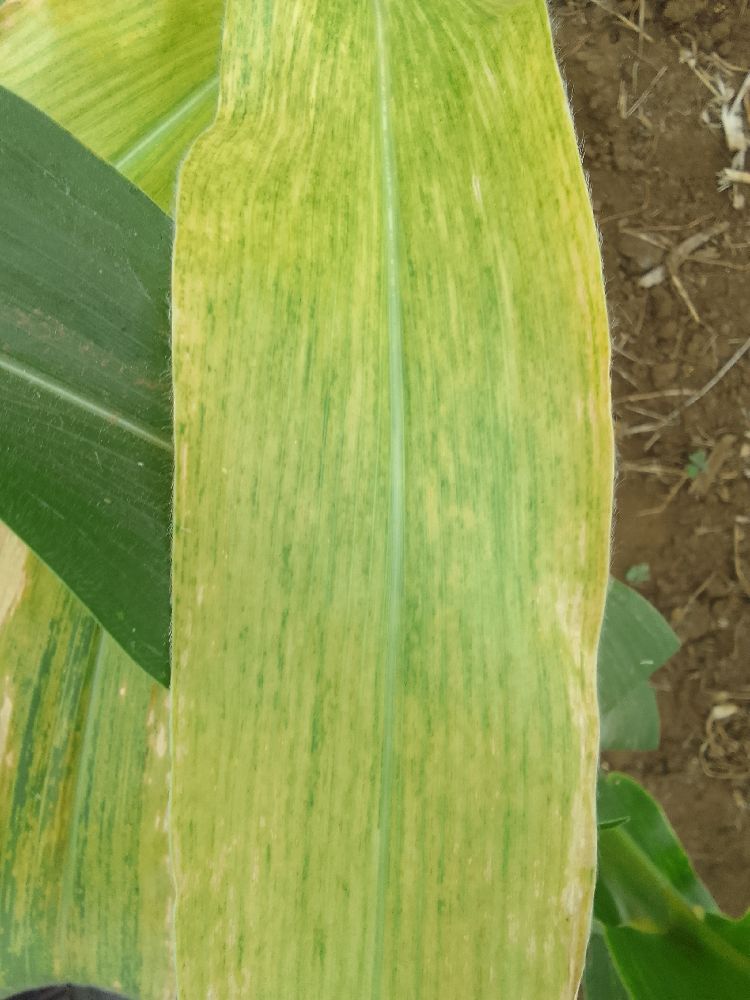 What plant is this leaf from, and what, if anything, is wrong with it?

maize, maize lethal necrosis
